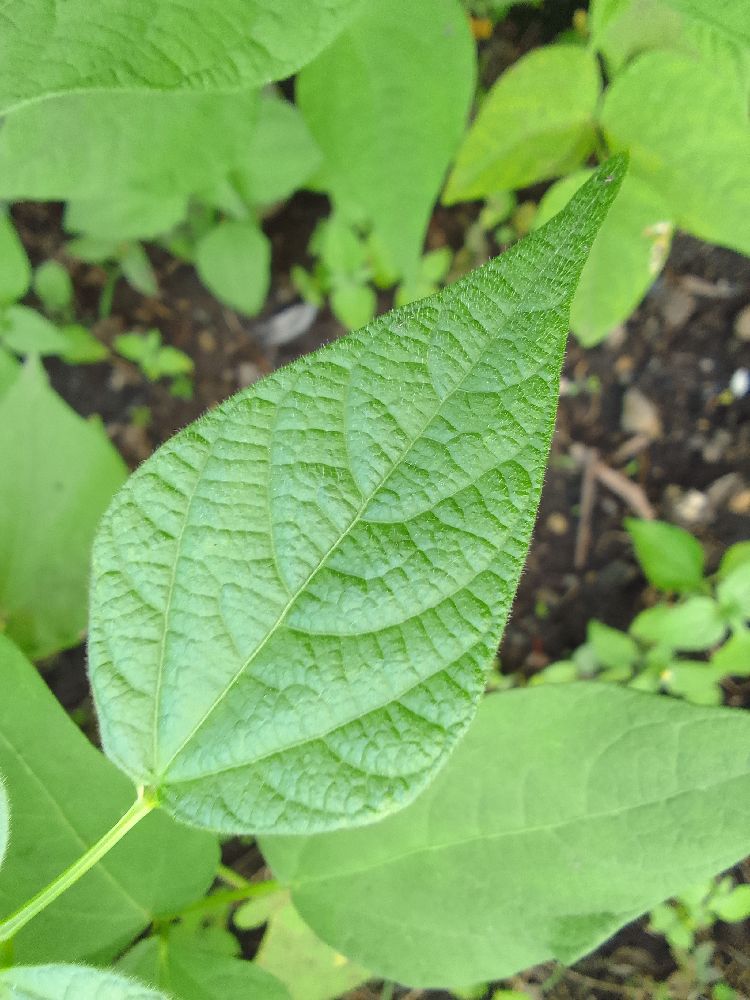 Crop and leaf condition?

common bean, healthy
